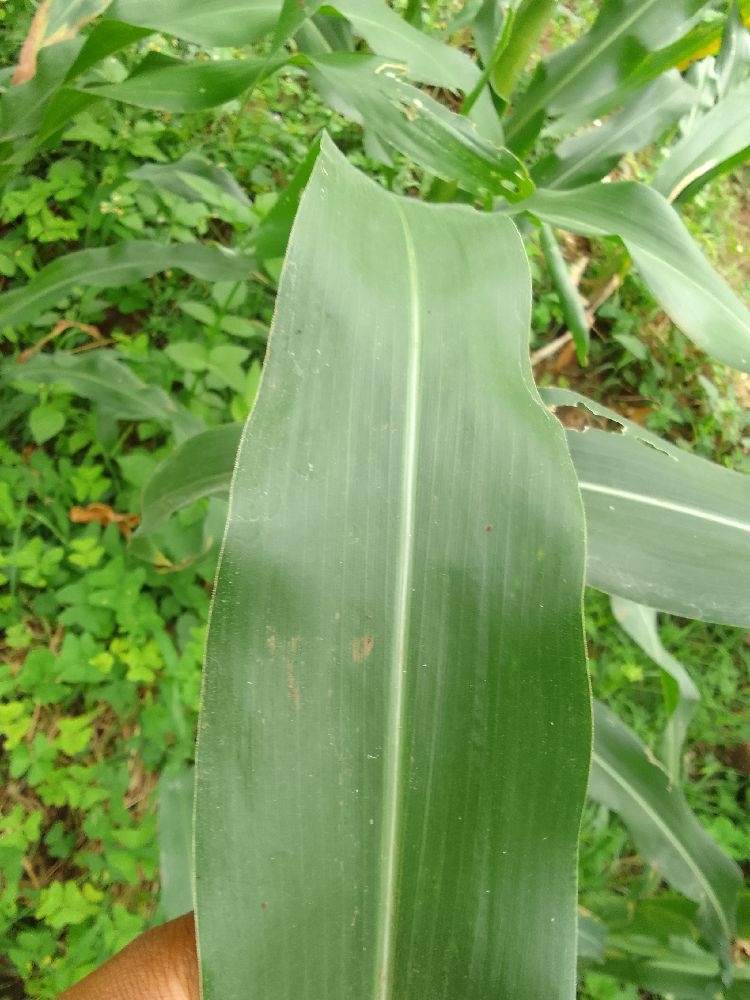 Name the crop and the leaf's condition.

maize, healthy
